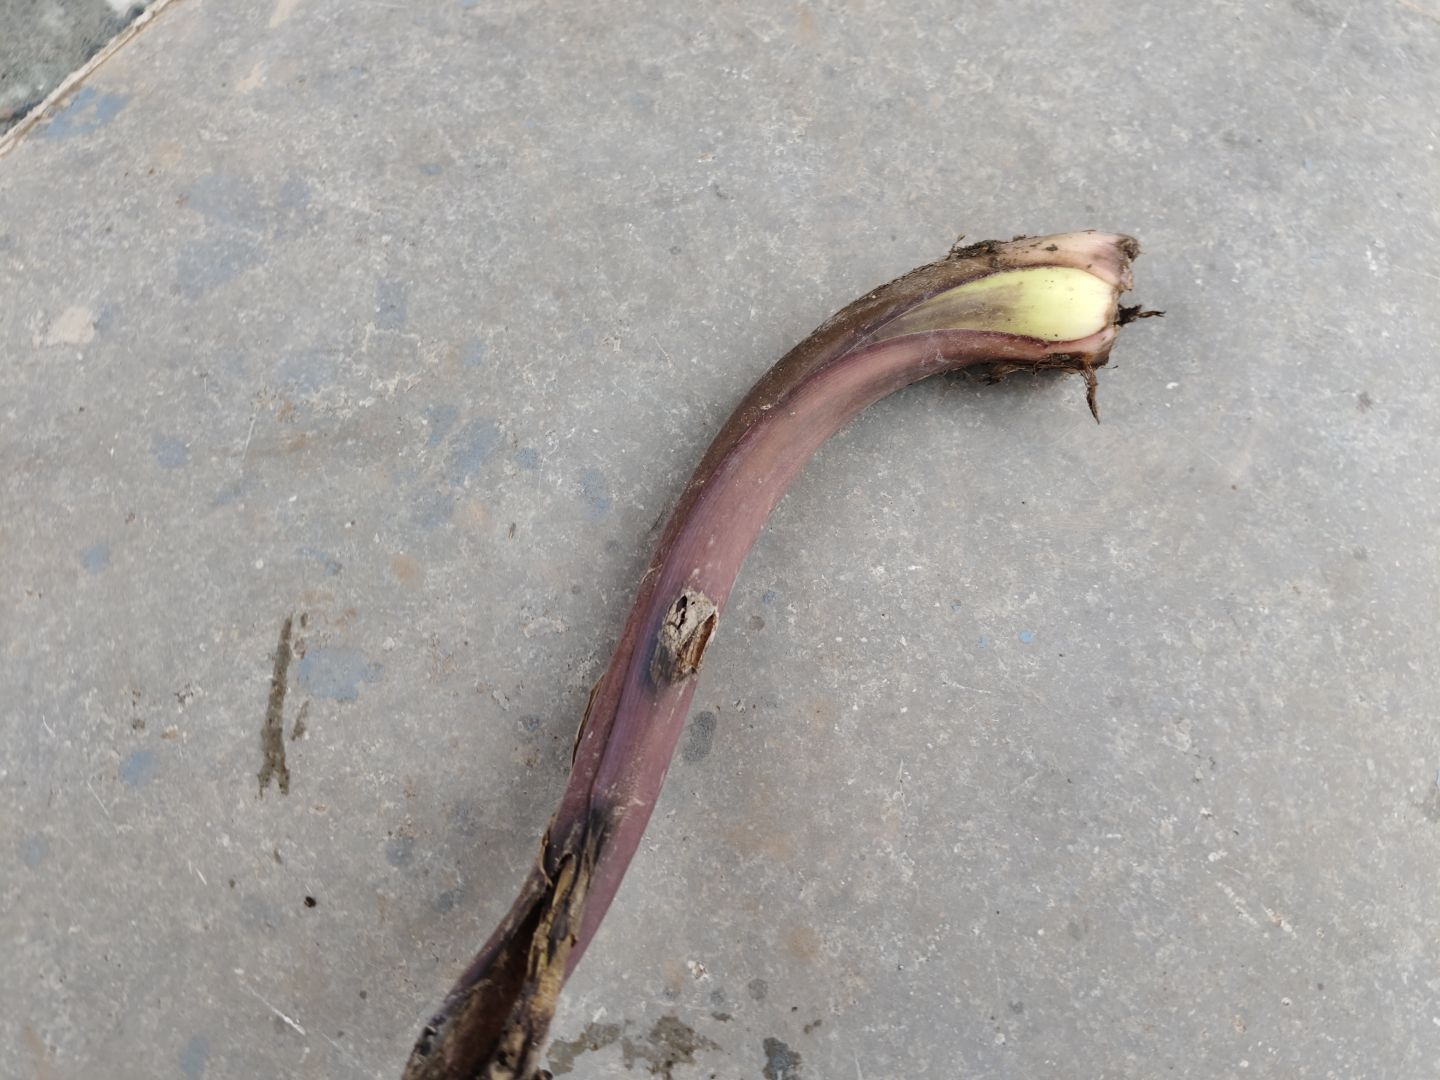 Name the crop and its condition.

taro, root rot
